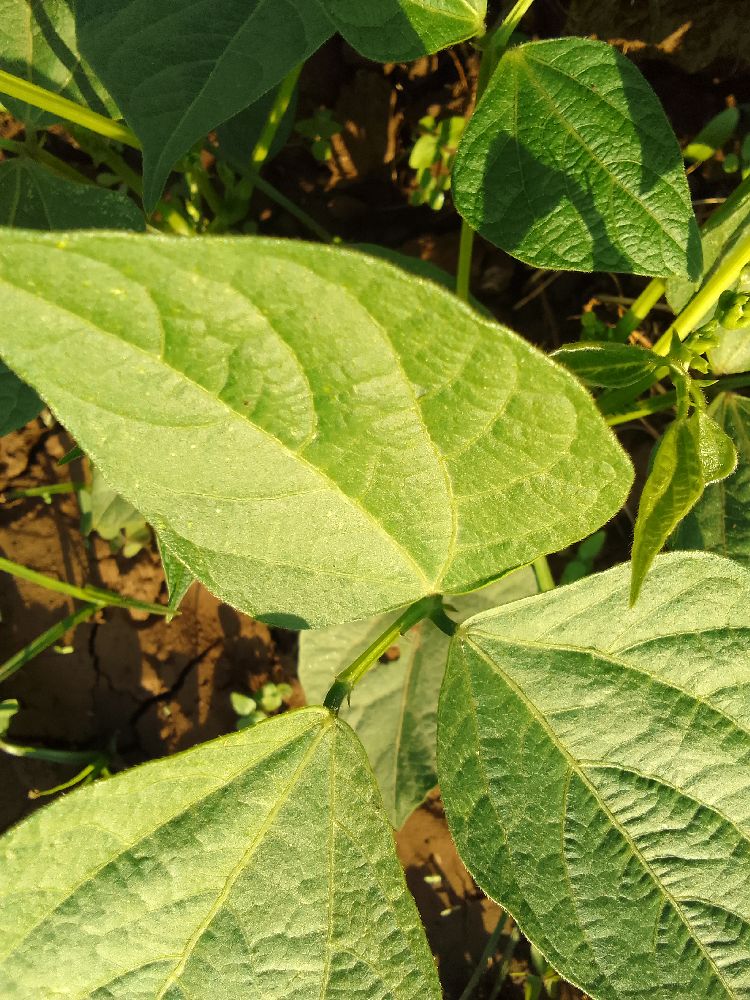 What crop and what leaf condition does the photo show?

common bean, healthy
